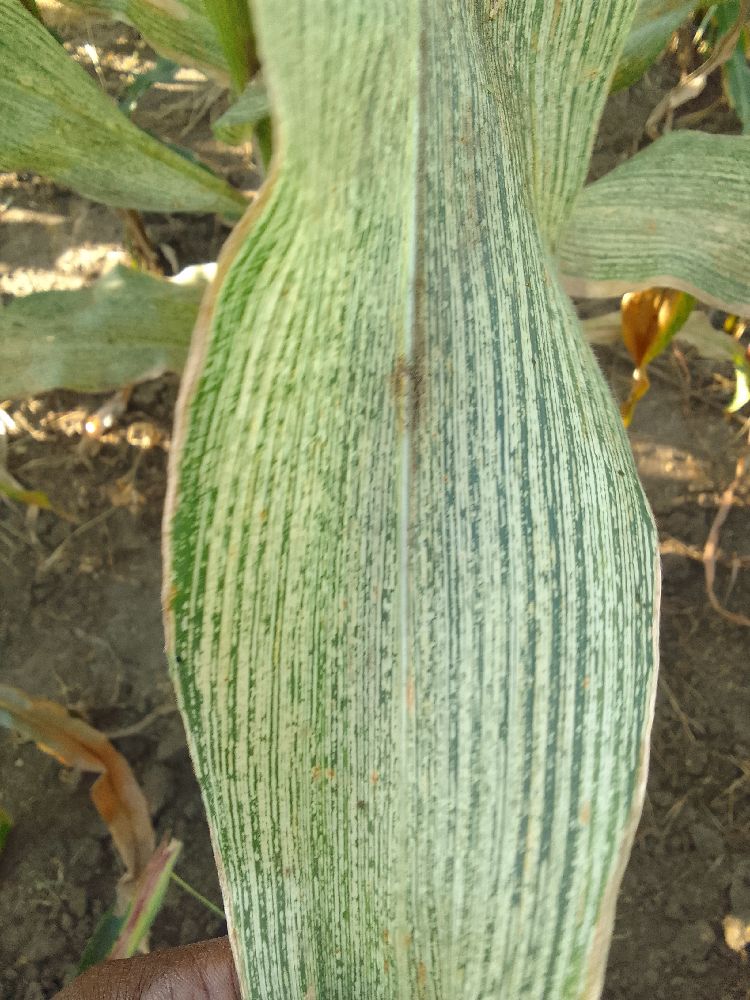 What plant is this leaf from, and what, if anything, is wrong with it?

maize, maize streak virus
